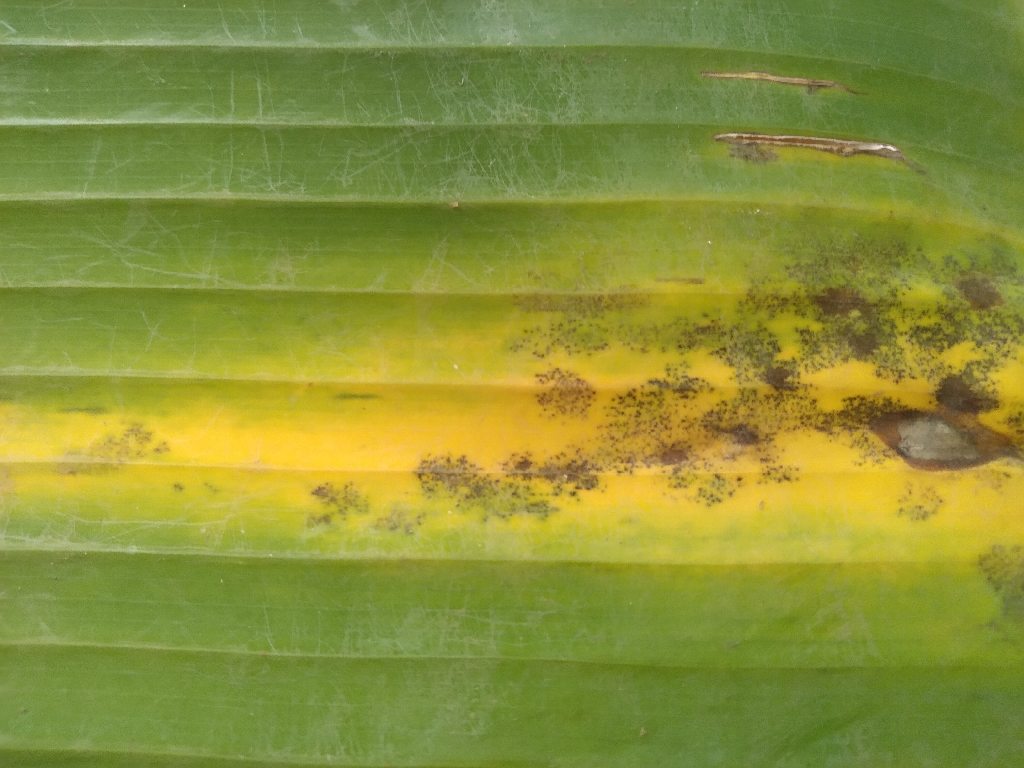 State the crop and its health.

banana, black sigatoka
